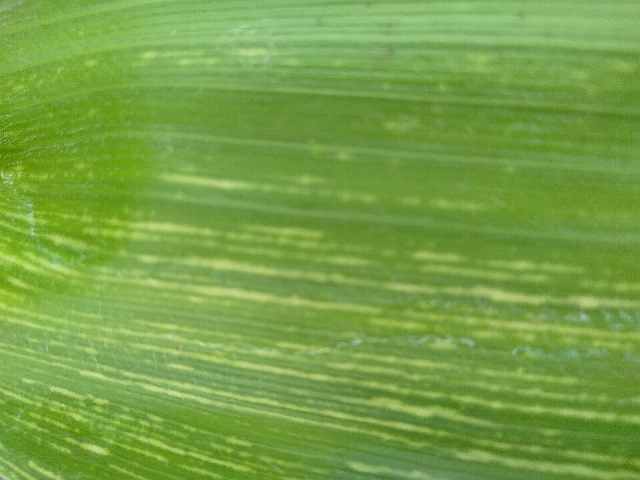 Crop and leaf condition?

maize, maize streak virus
